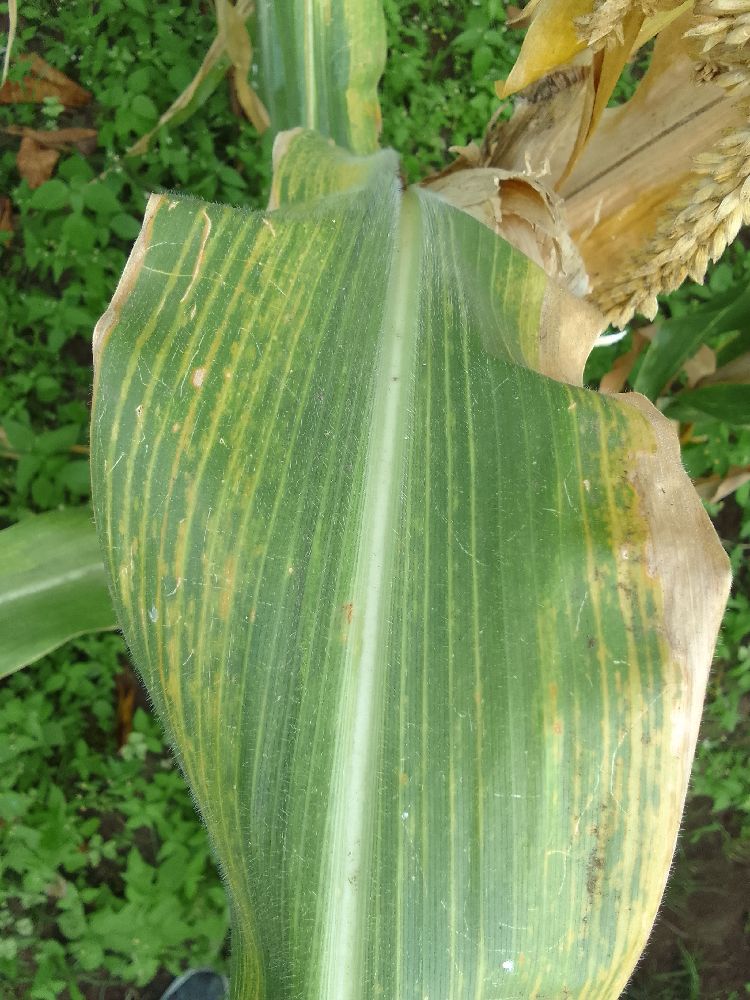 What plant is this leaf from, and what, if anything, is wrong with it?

maize, maize lethal necrosis
